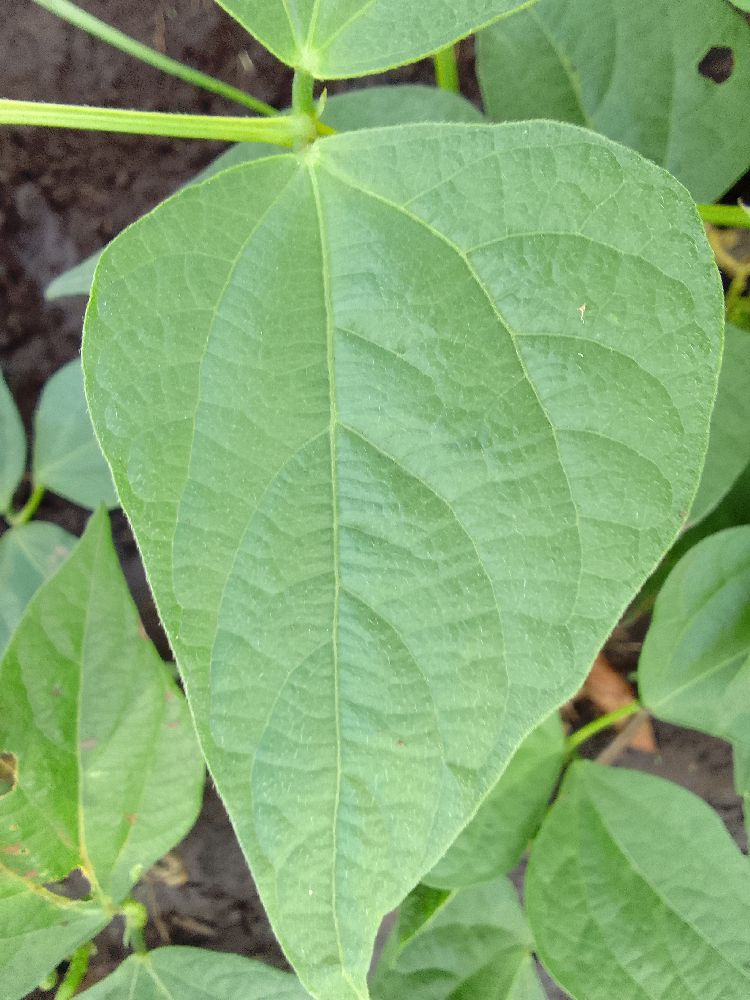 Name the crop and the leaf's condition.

common bean, healthy
